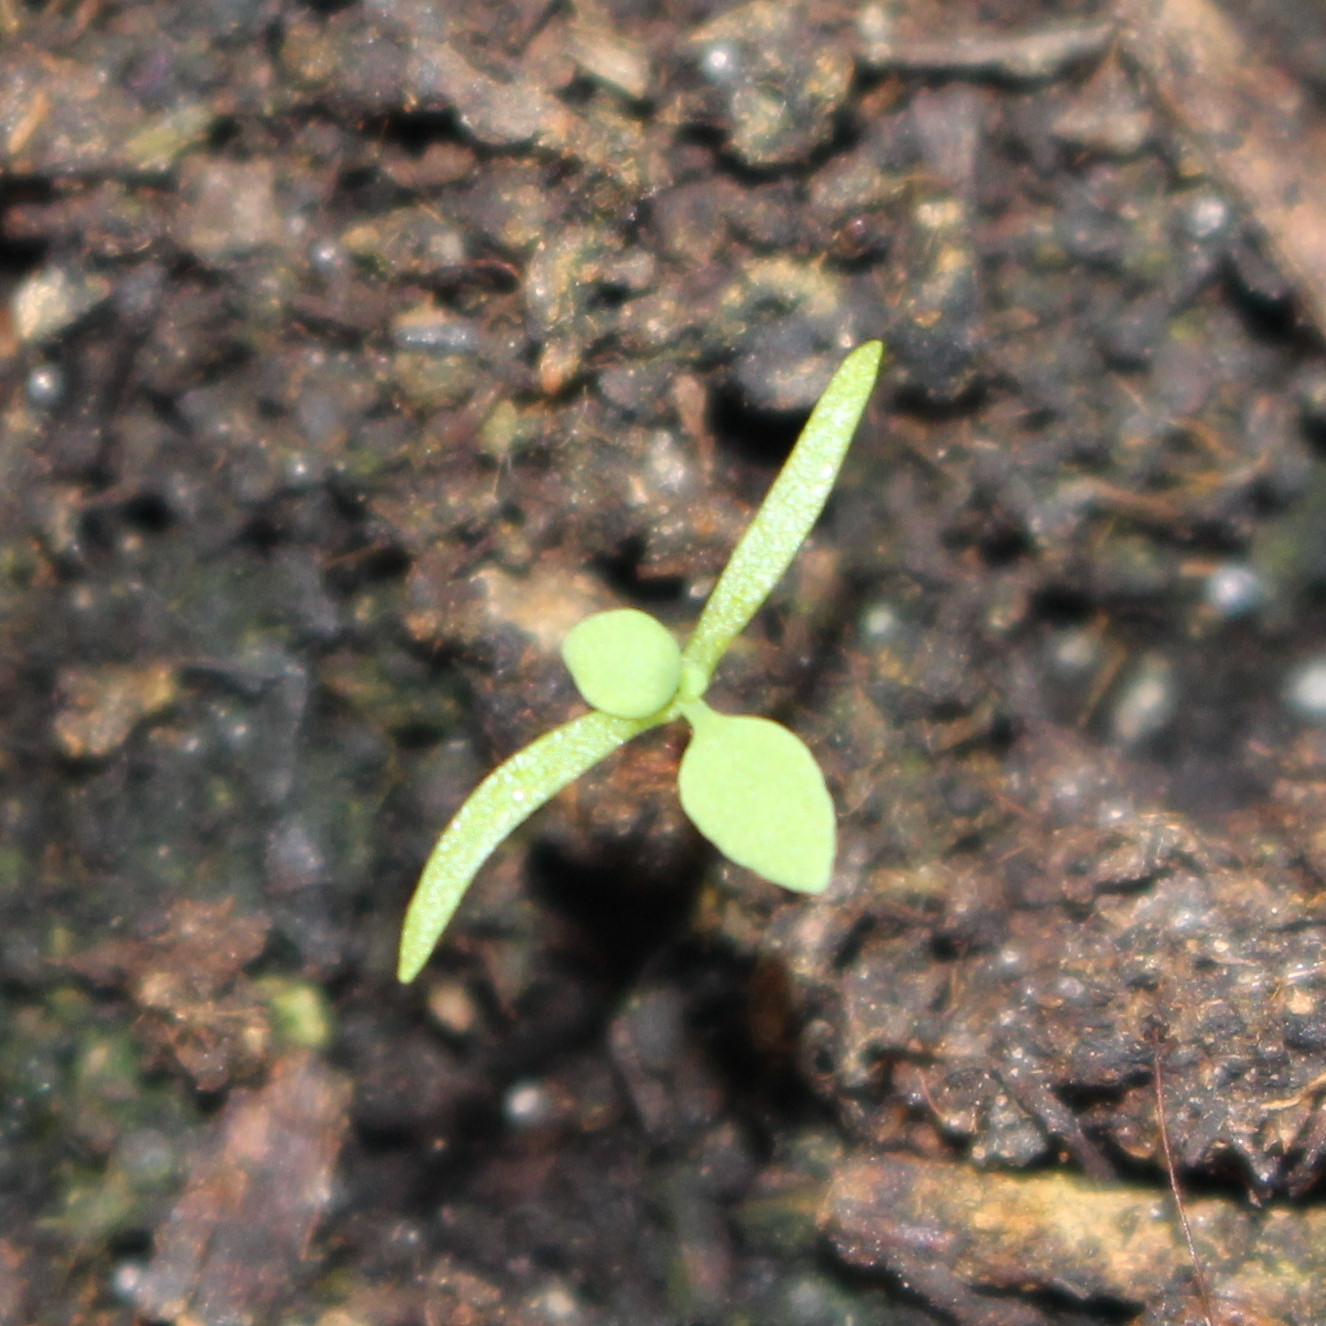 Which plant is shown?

Papaver rhoeas
